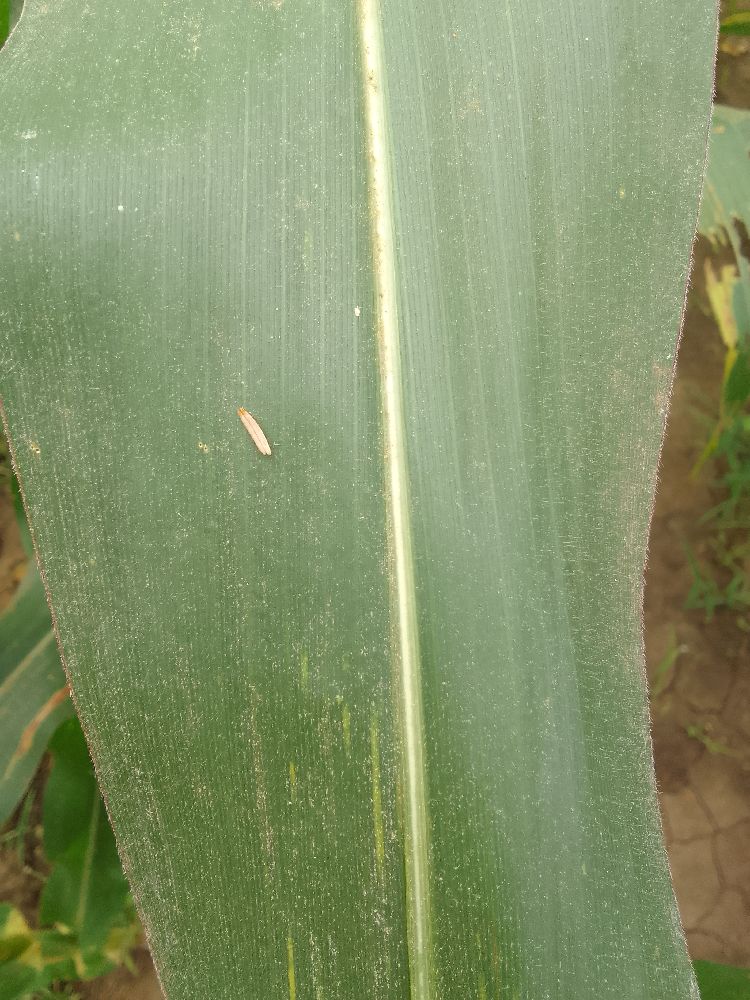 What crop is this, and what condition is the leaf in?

maize, healthy
